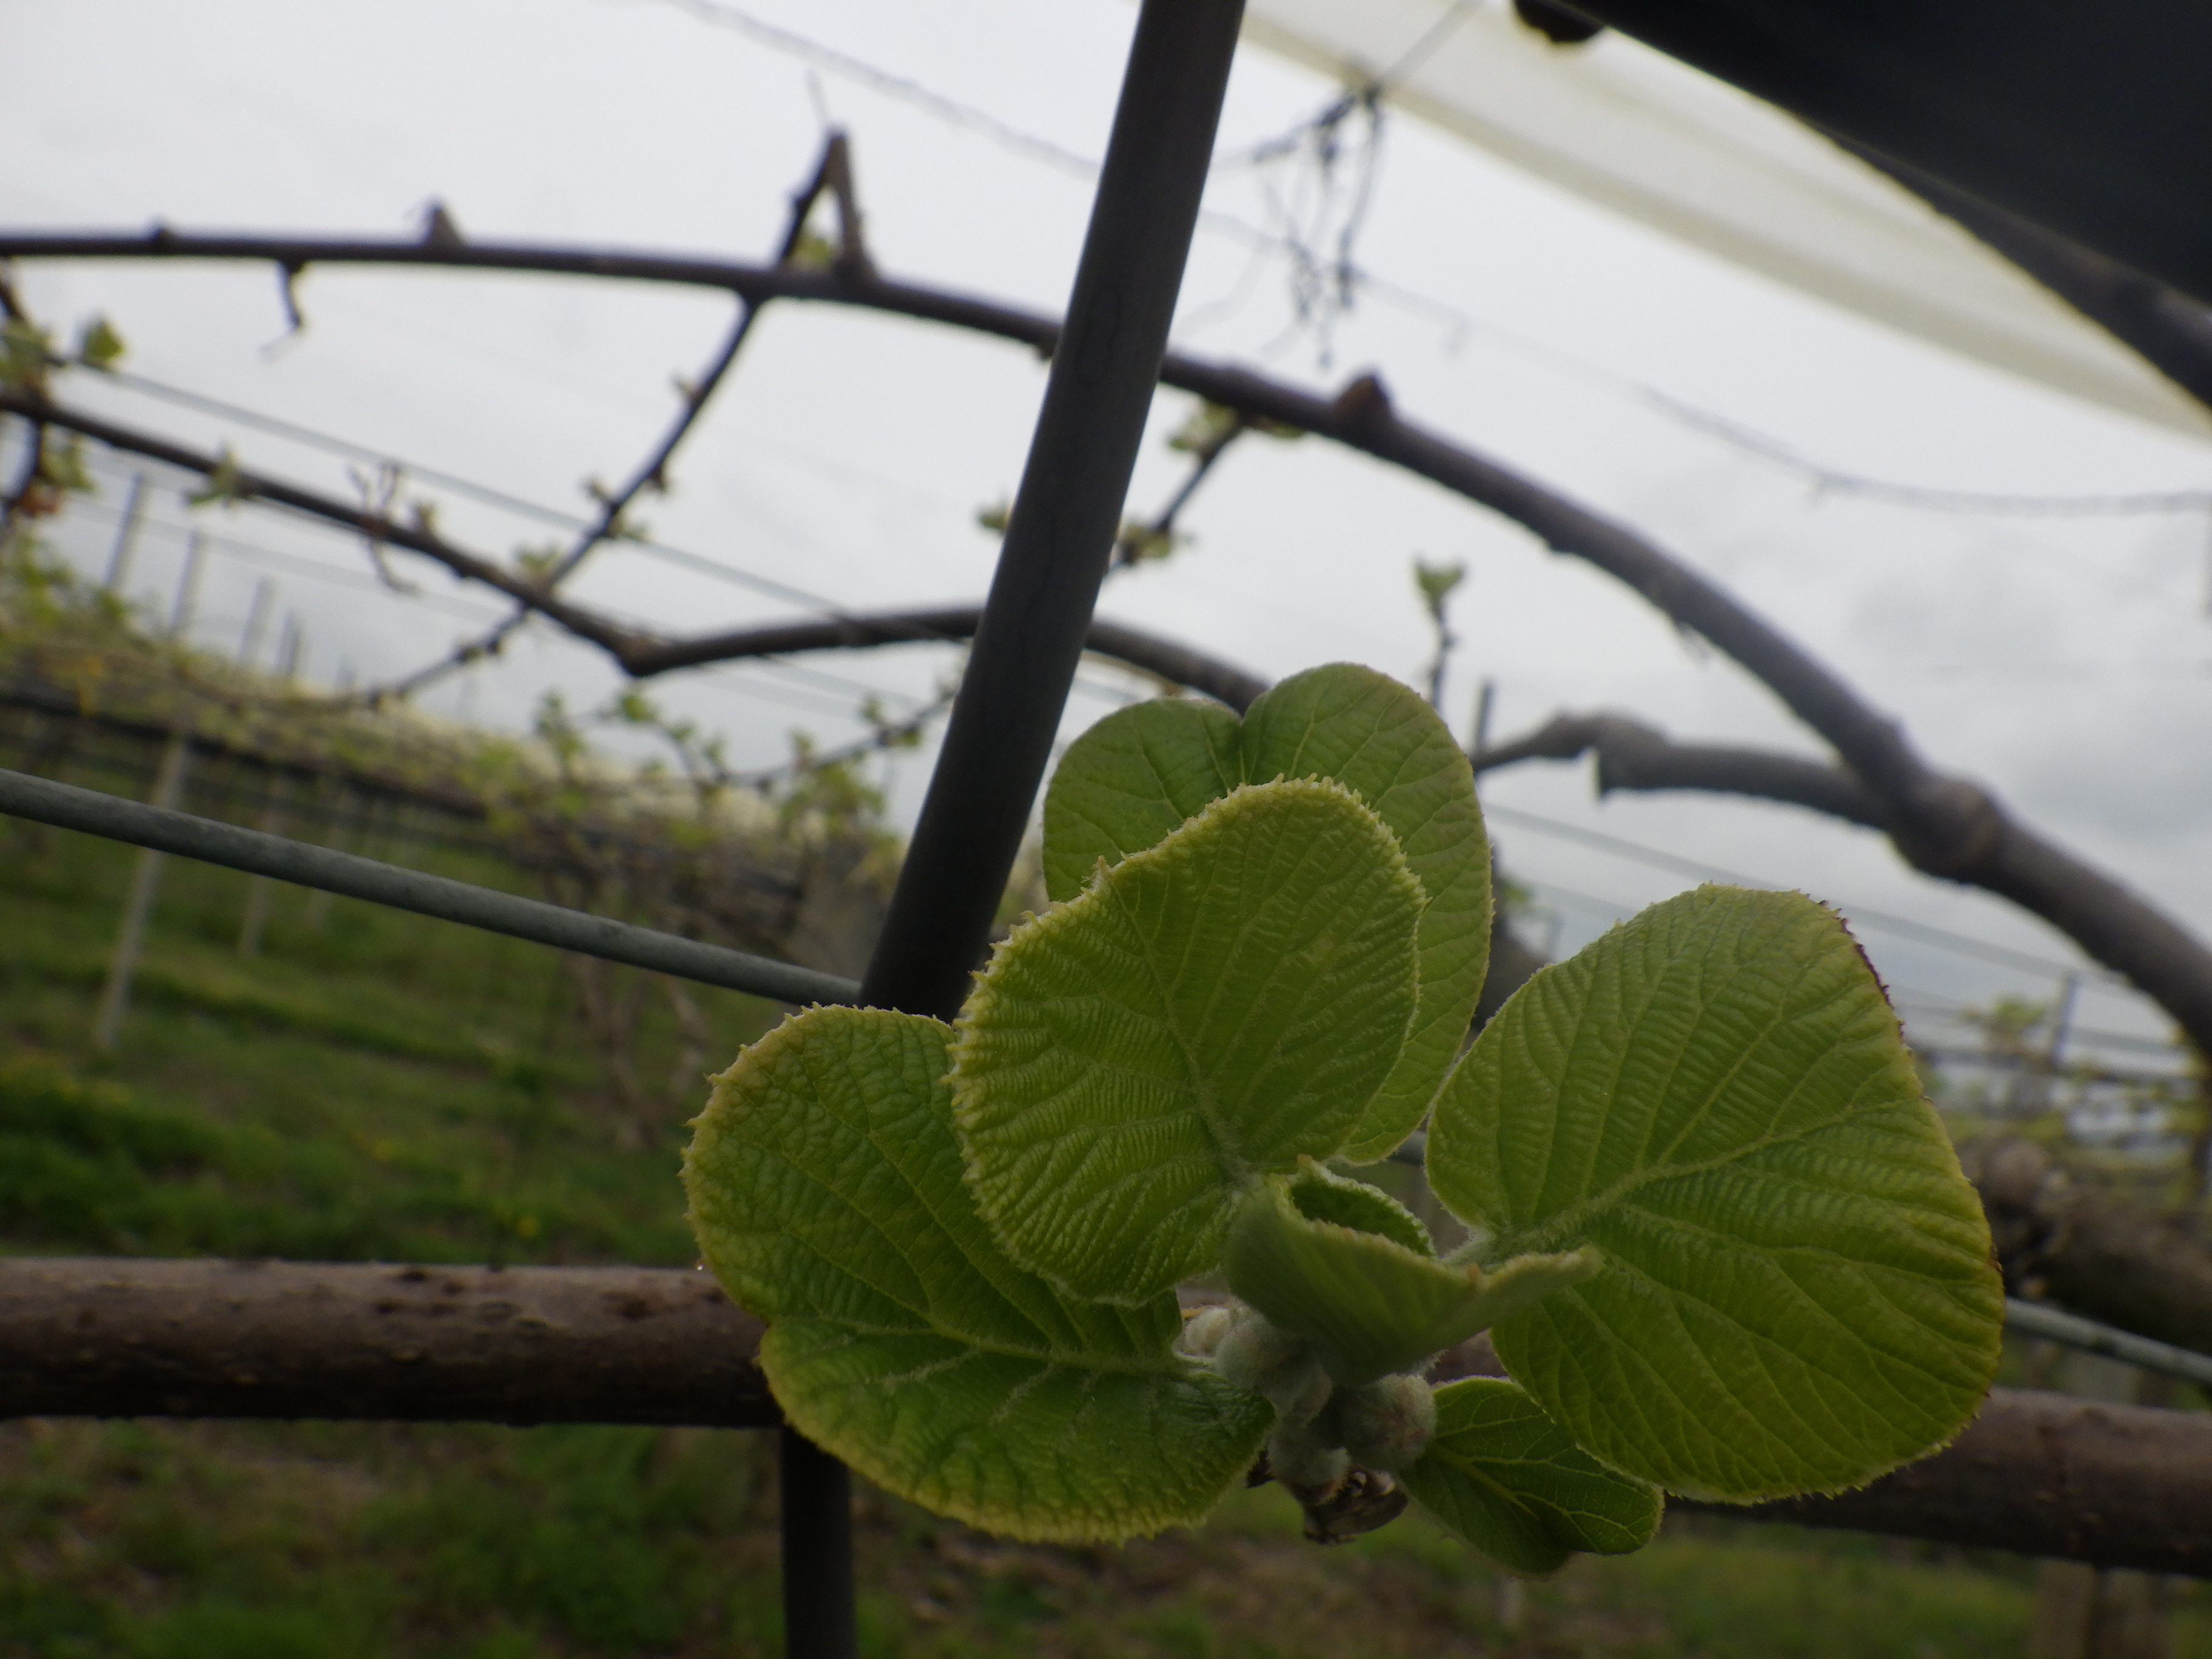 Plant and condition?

kiwi, healthy
